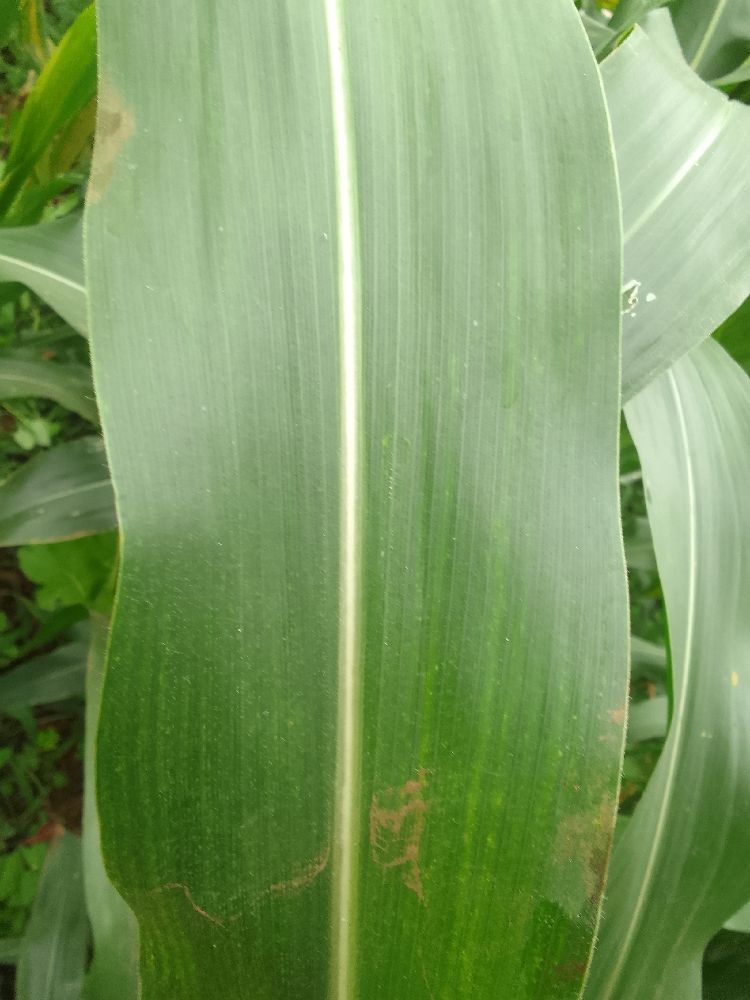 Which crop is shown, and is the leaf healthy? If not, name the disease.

maize, healthy
